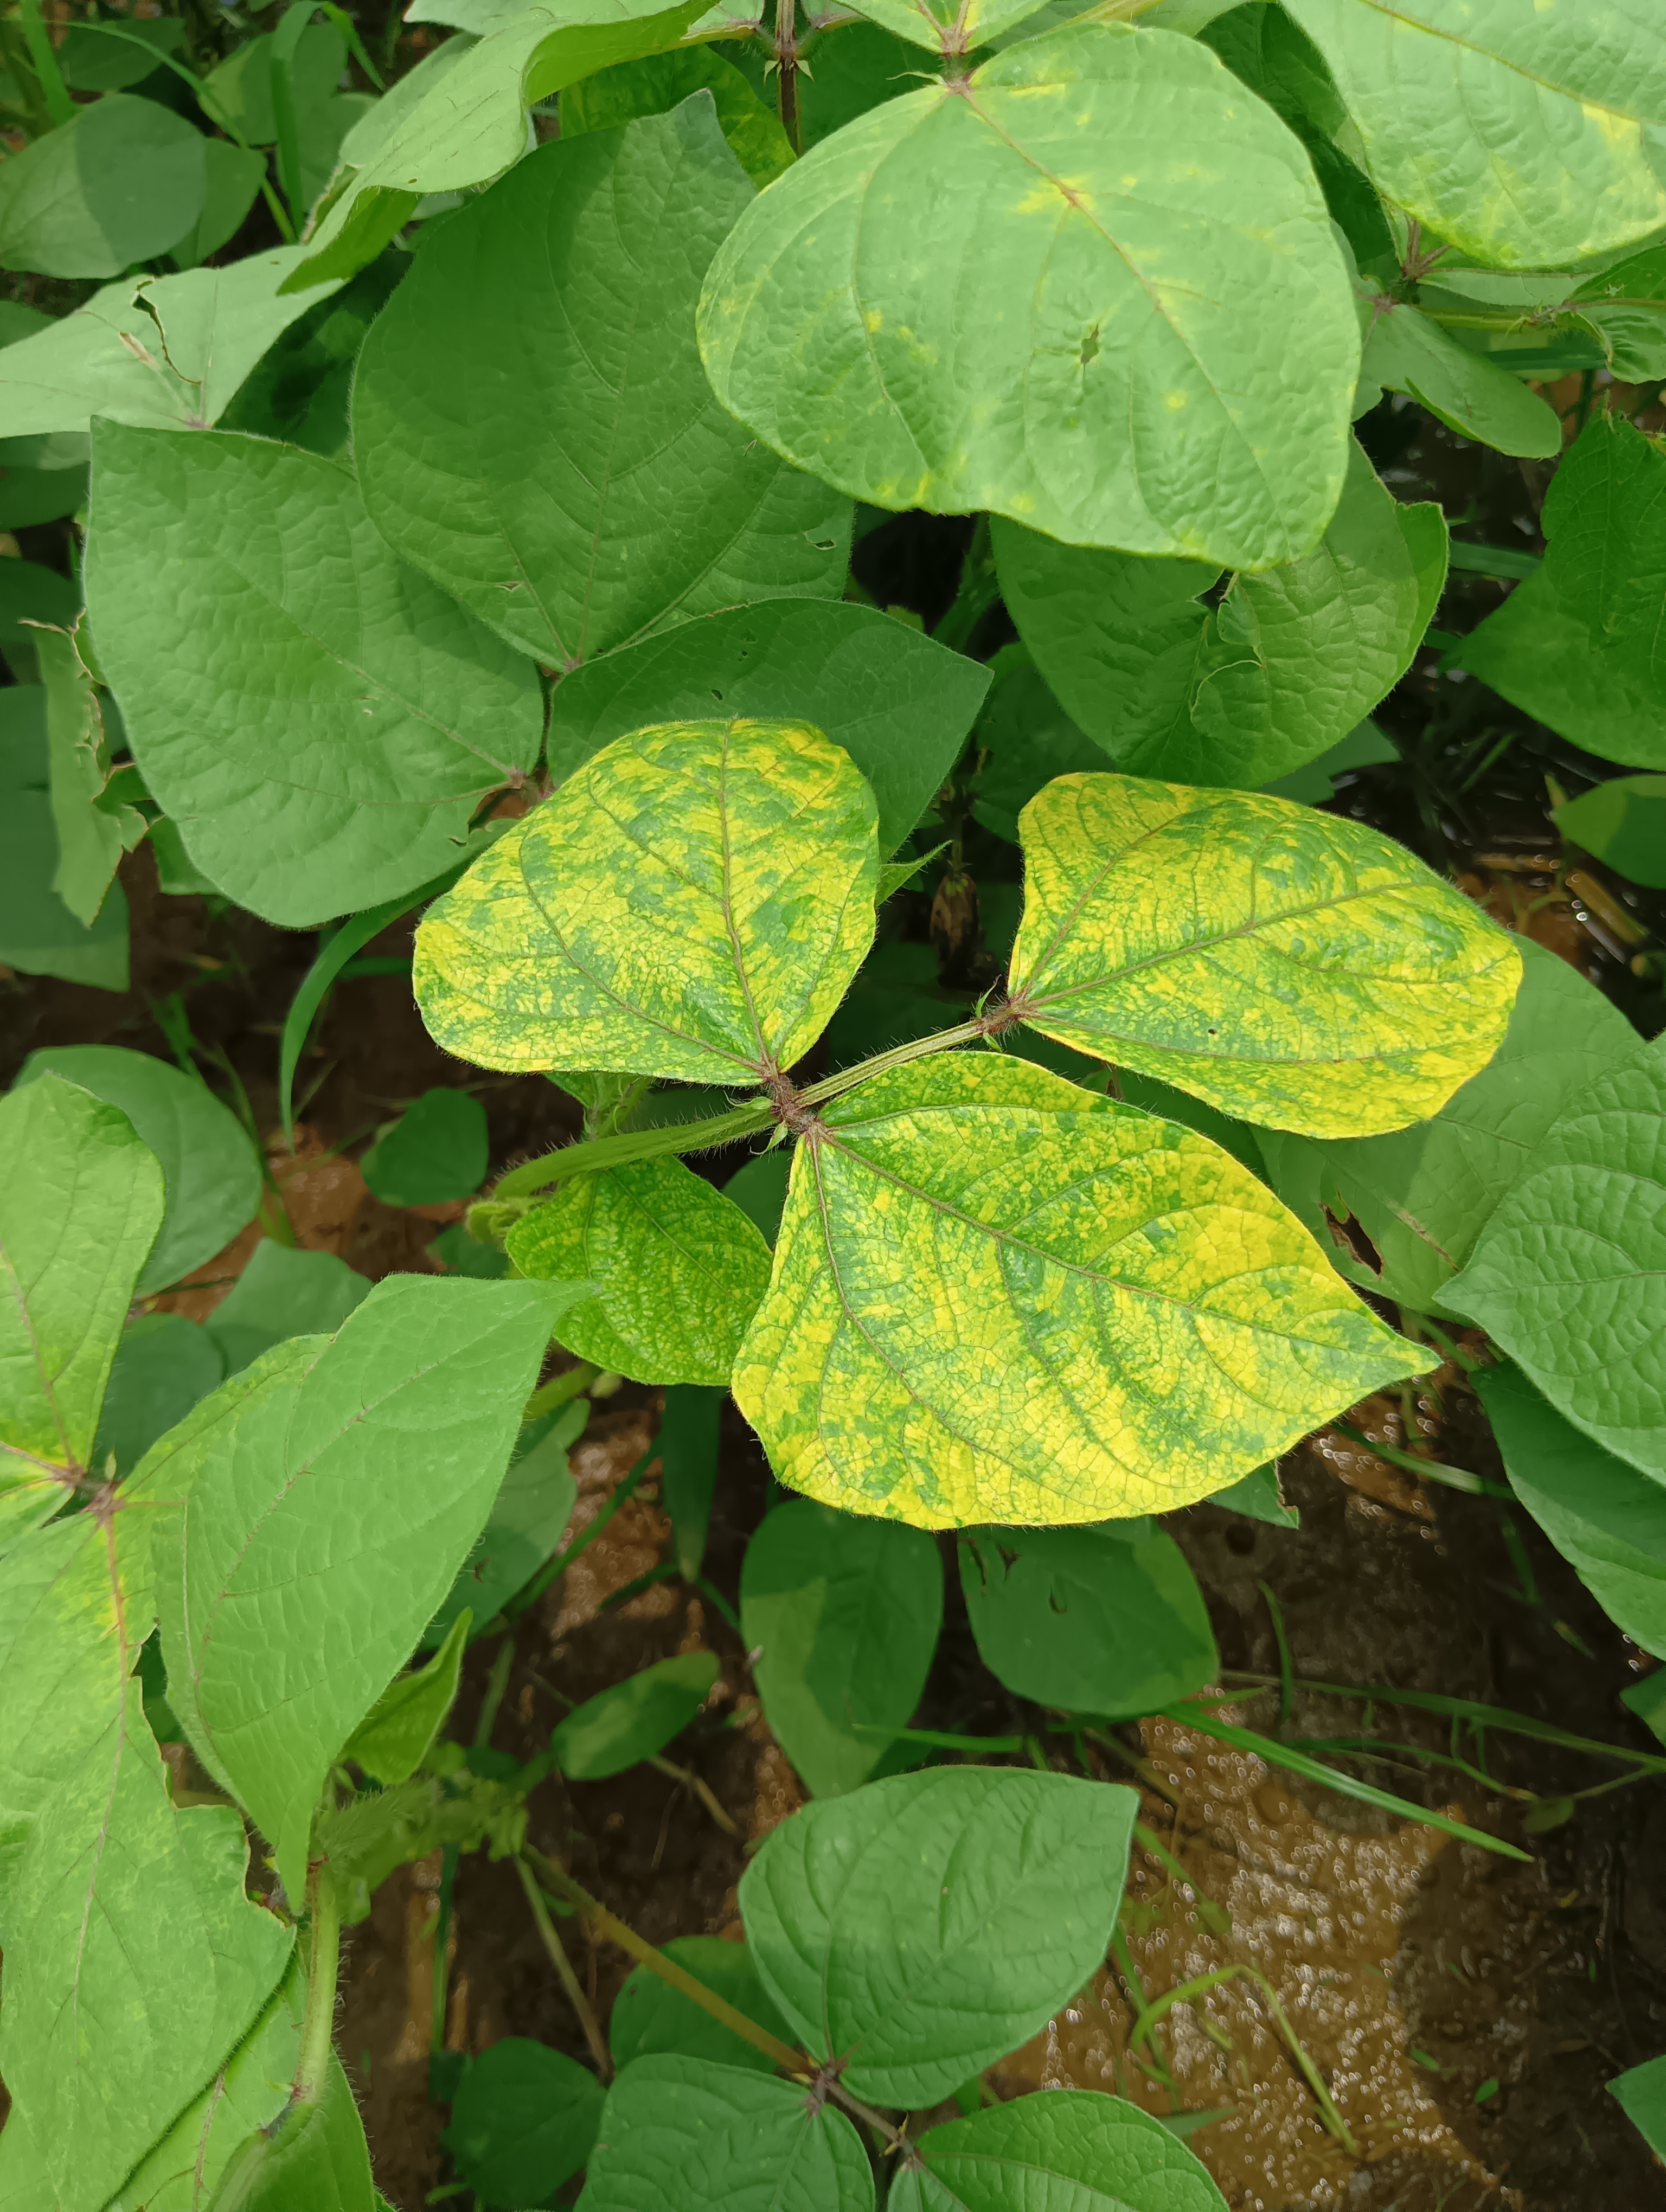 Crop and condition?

mungbean, yellow mosaic
